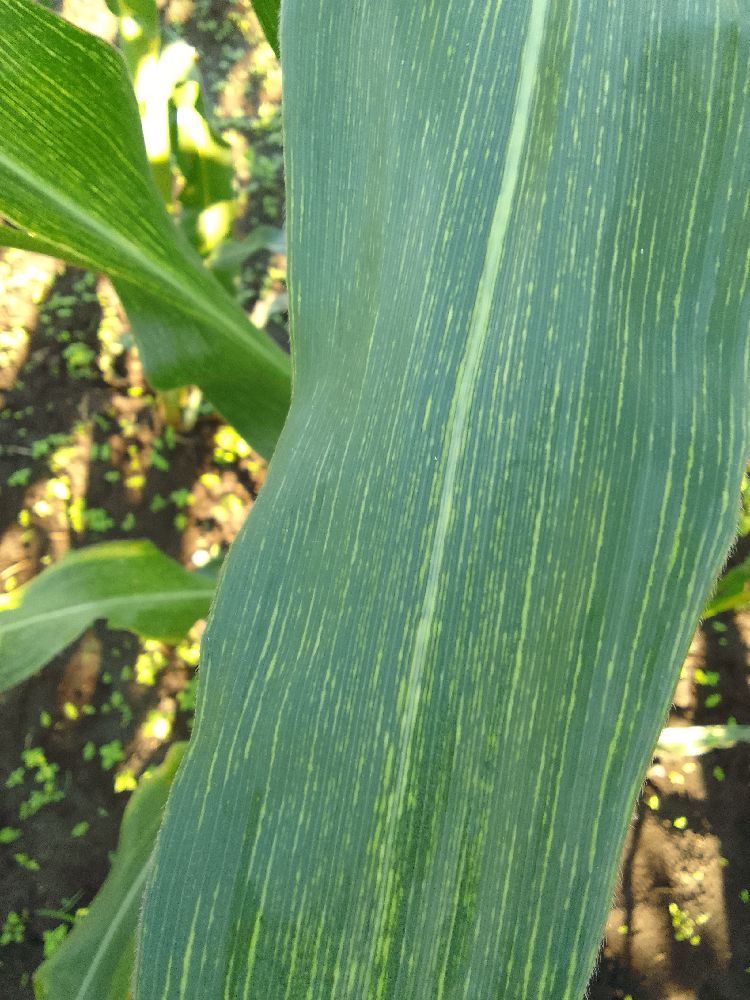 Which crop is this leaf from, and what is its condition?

maize, maize streak virus
